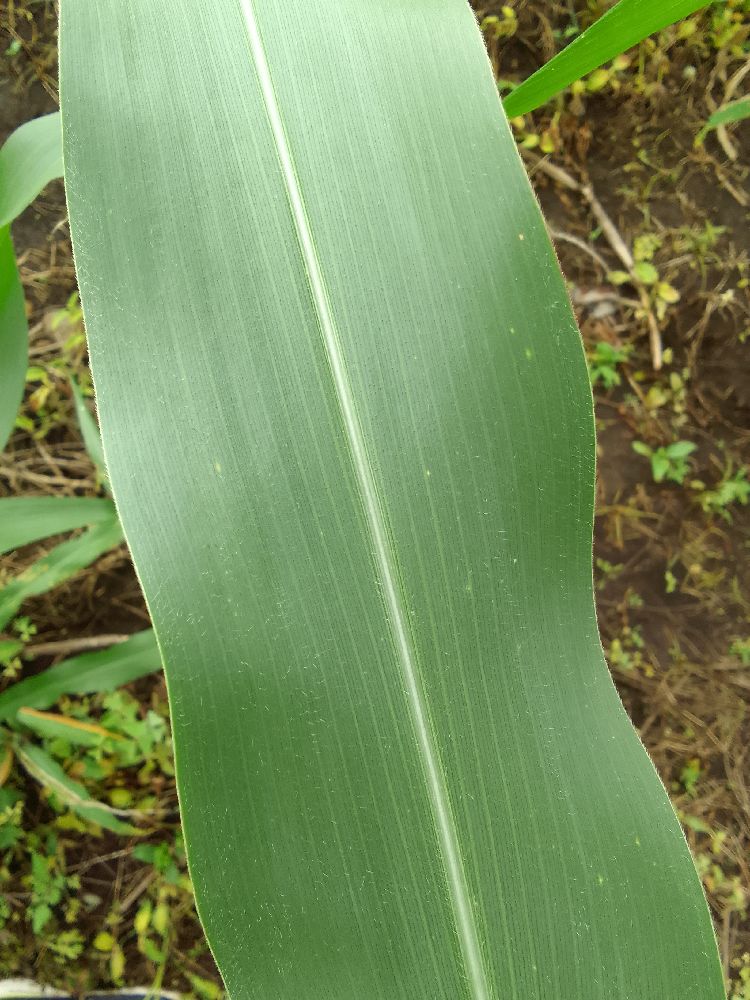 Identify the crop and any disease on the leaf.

maize, healthy
